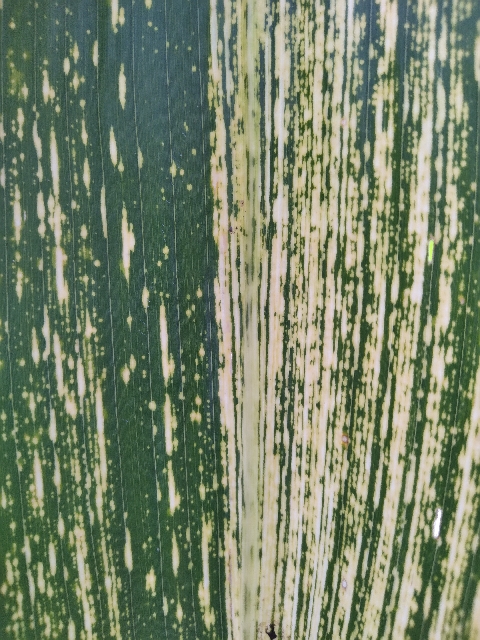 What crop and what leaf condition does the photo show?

maize, maize streak virus
